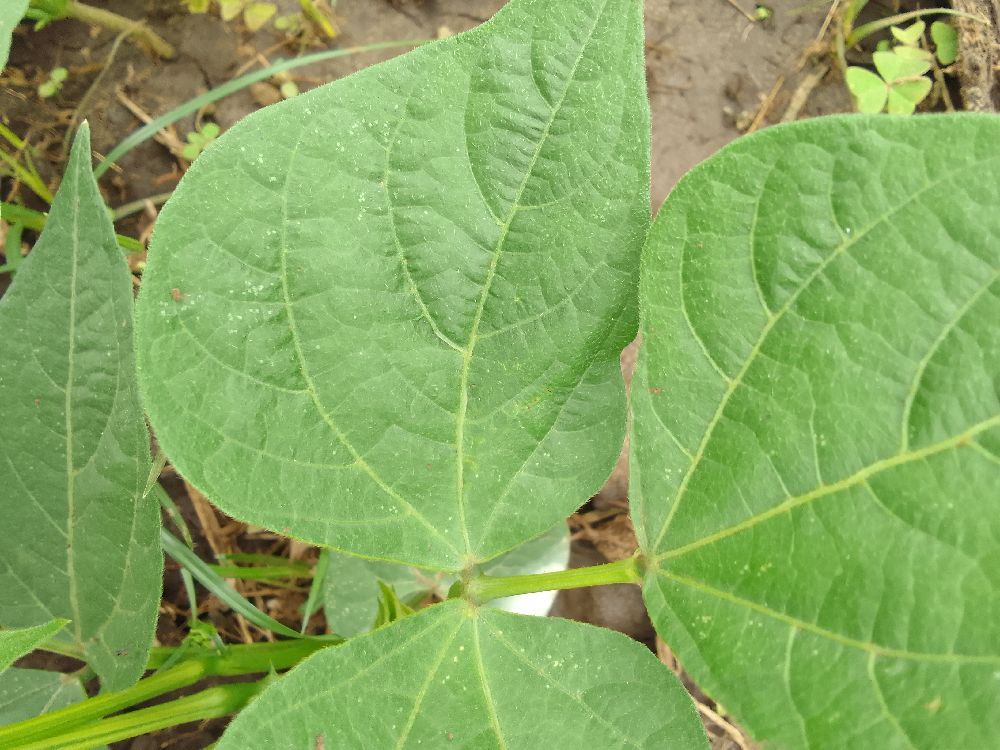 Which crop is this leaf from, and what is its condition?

common bean, healthy
